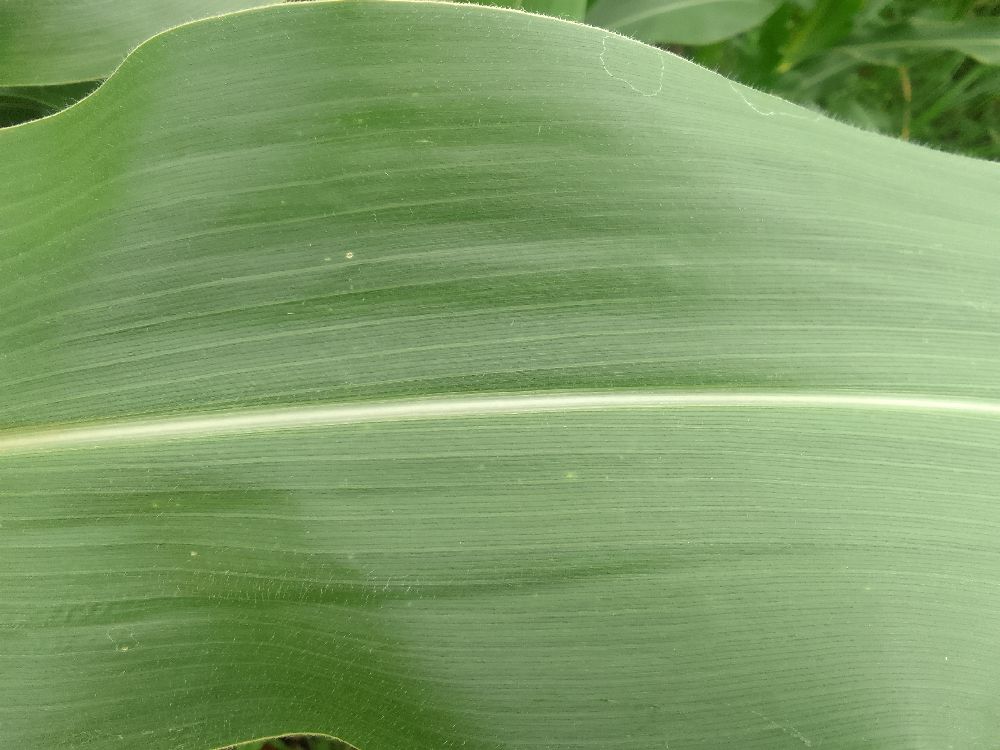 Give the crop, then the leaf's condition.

maize, healthy
